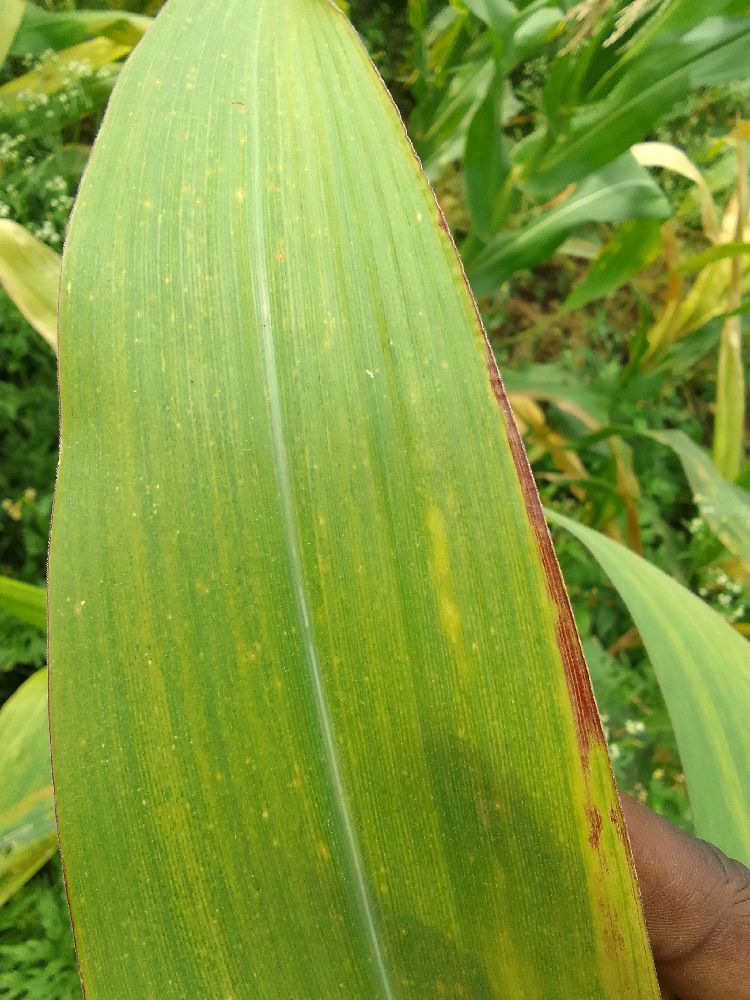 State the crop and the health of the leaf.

maize, maize lethal necrosis
